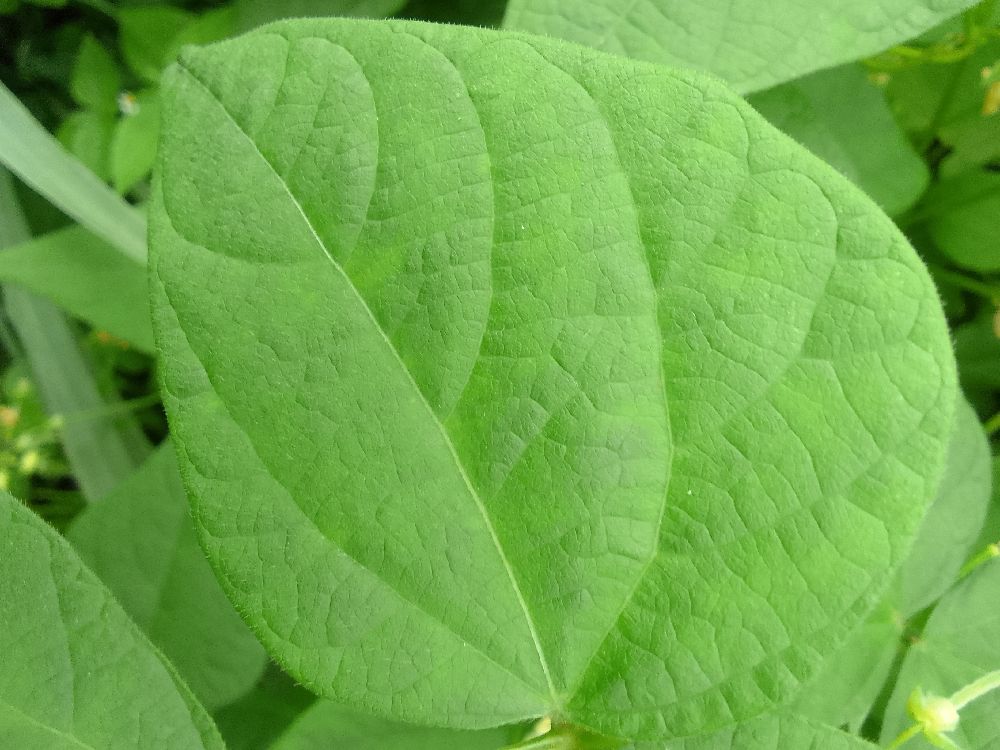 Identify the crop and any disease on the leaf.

common bean, healthy
